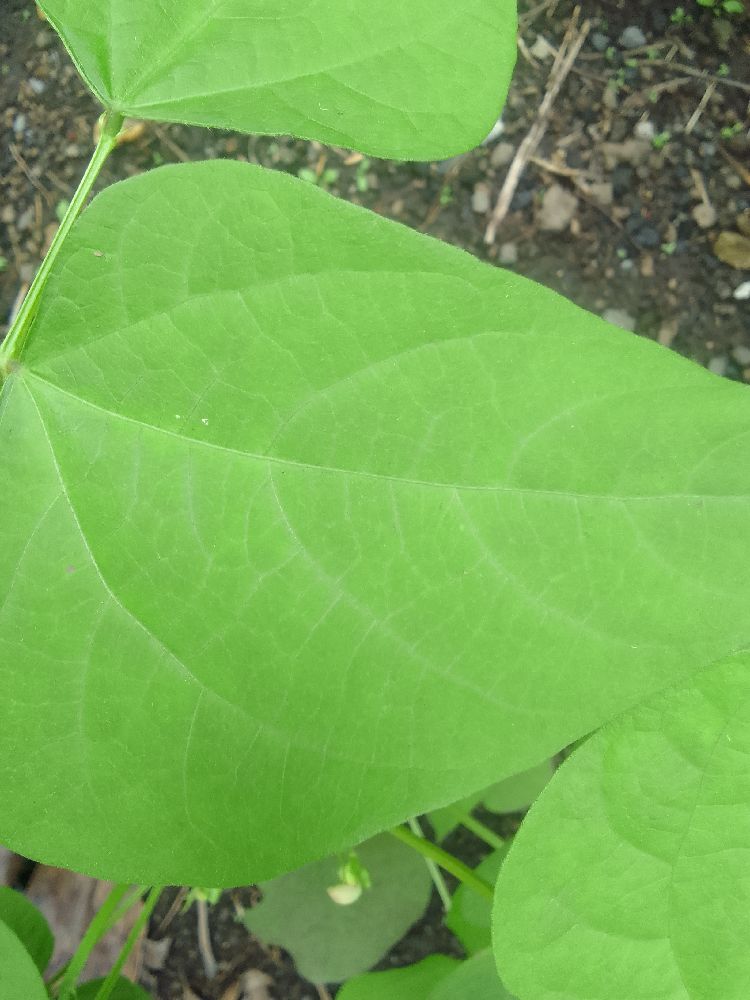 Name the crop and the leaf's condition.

common bean, healthy
